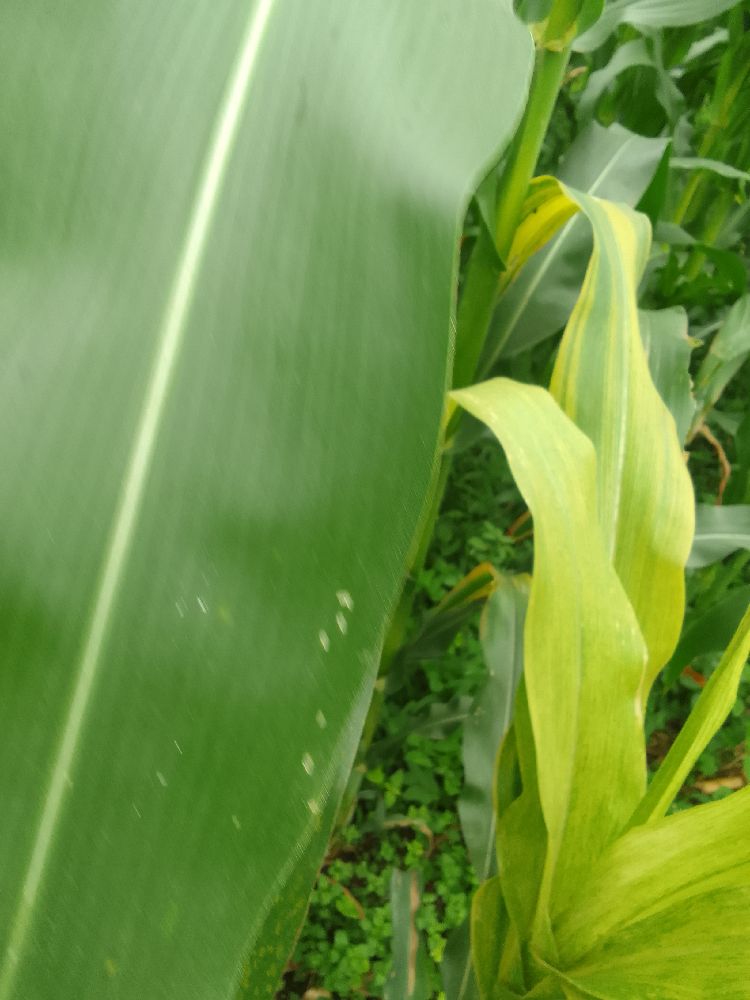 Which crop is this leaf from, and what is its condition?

maize, healthy
